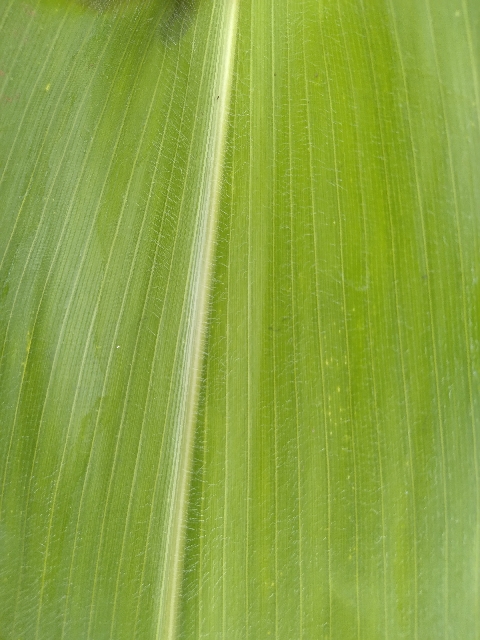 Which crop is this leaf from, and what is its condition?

maize, healthy
